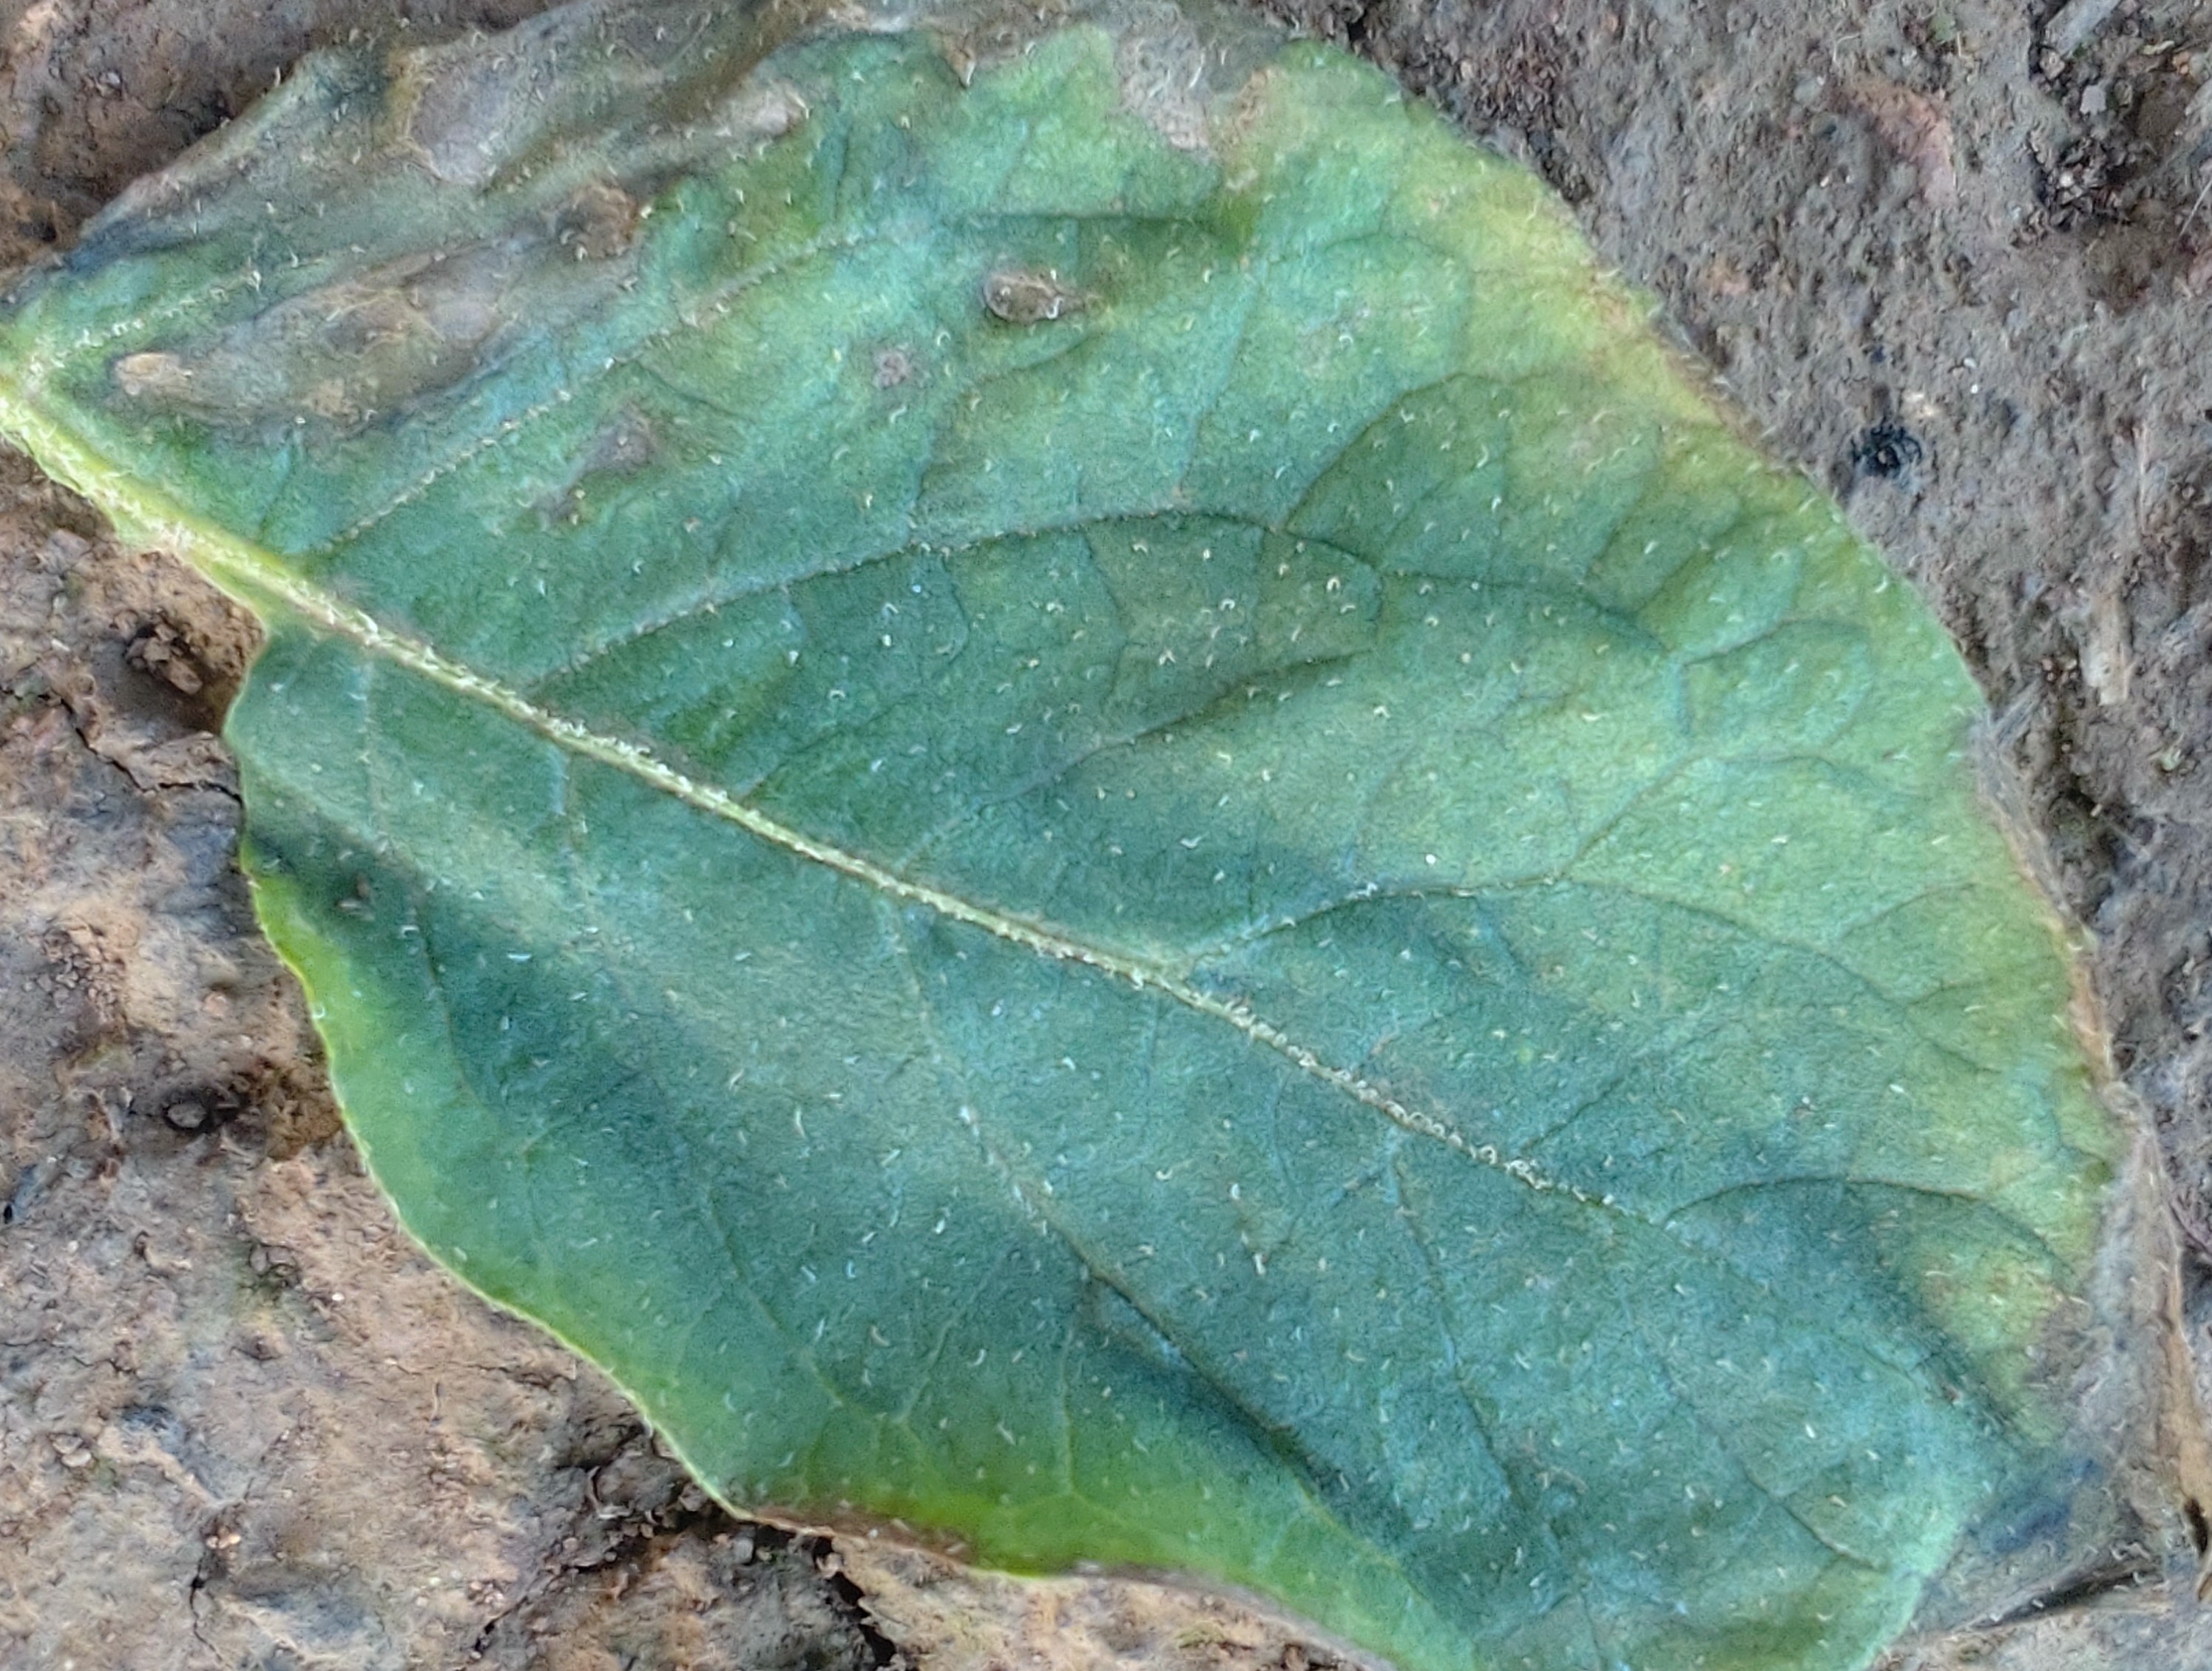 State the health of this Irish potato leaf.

early blight
